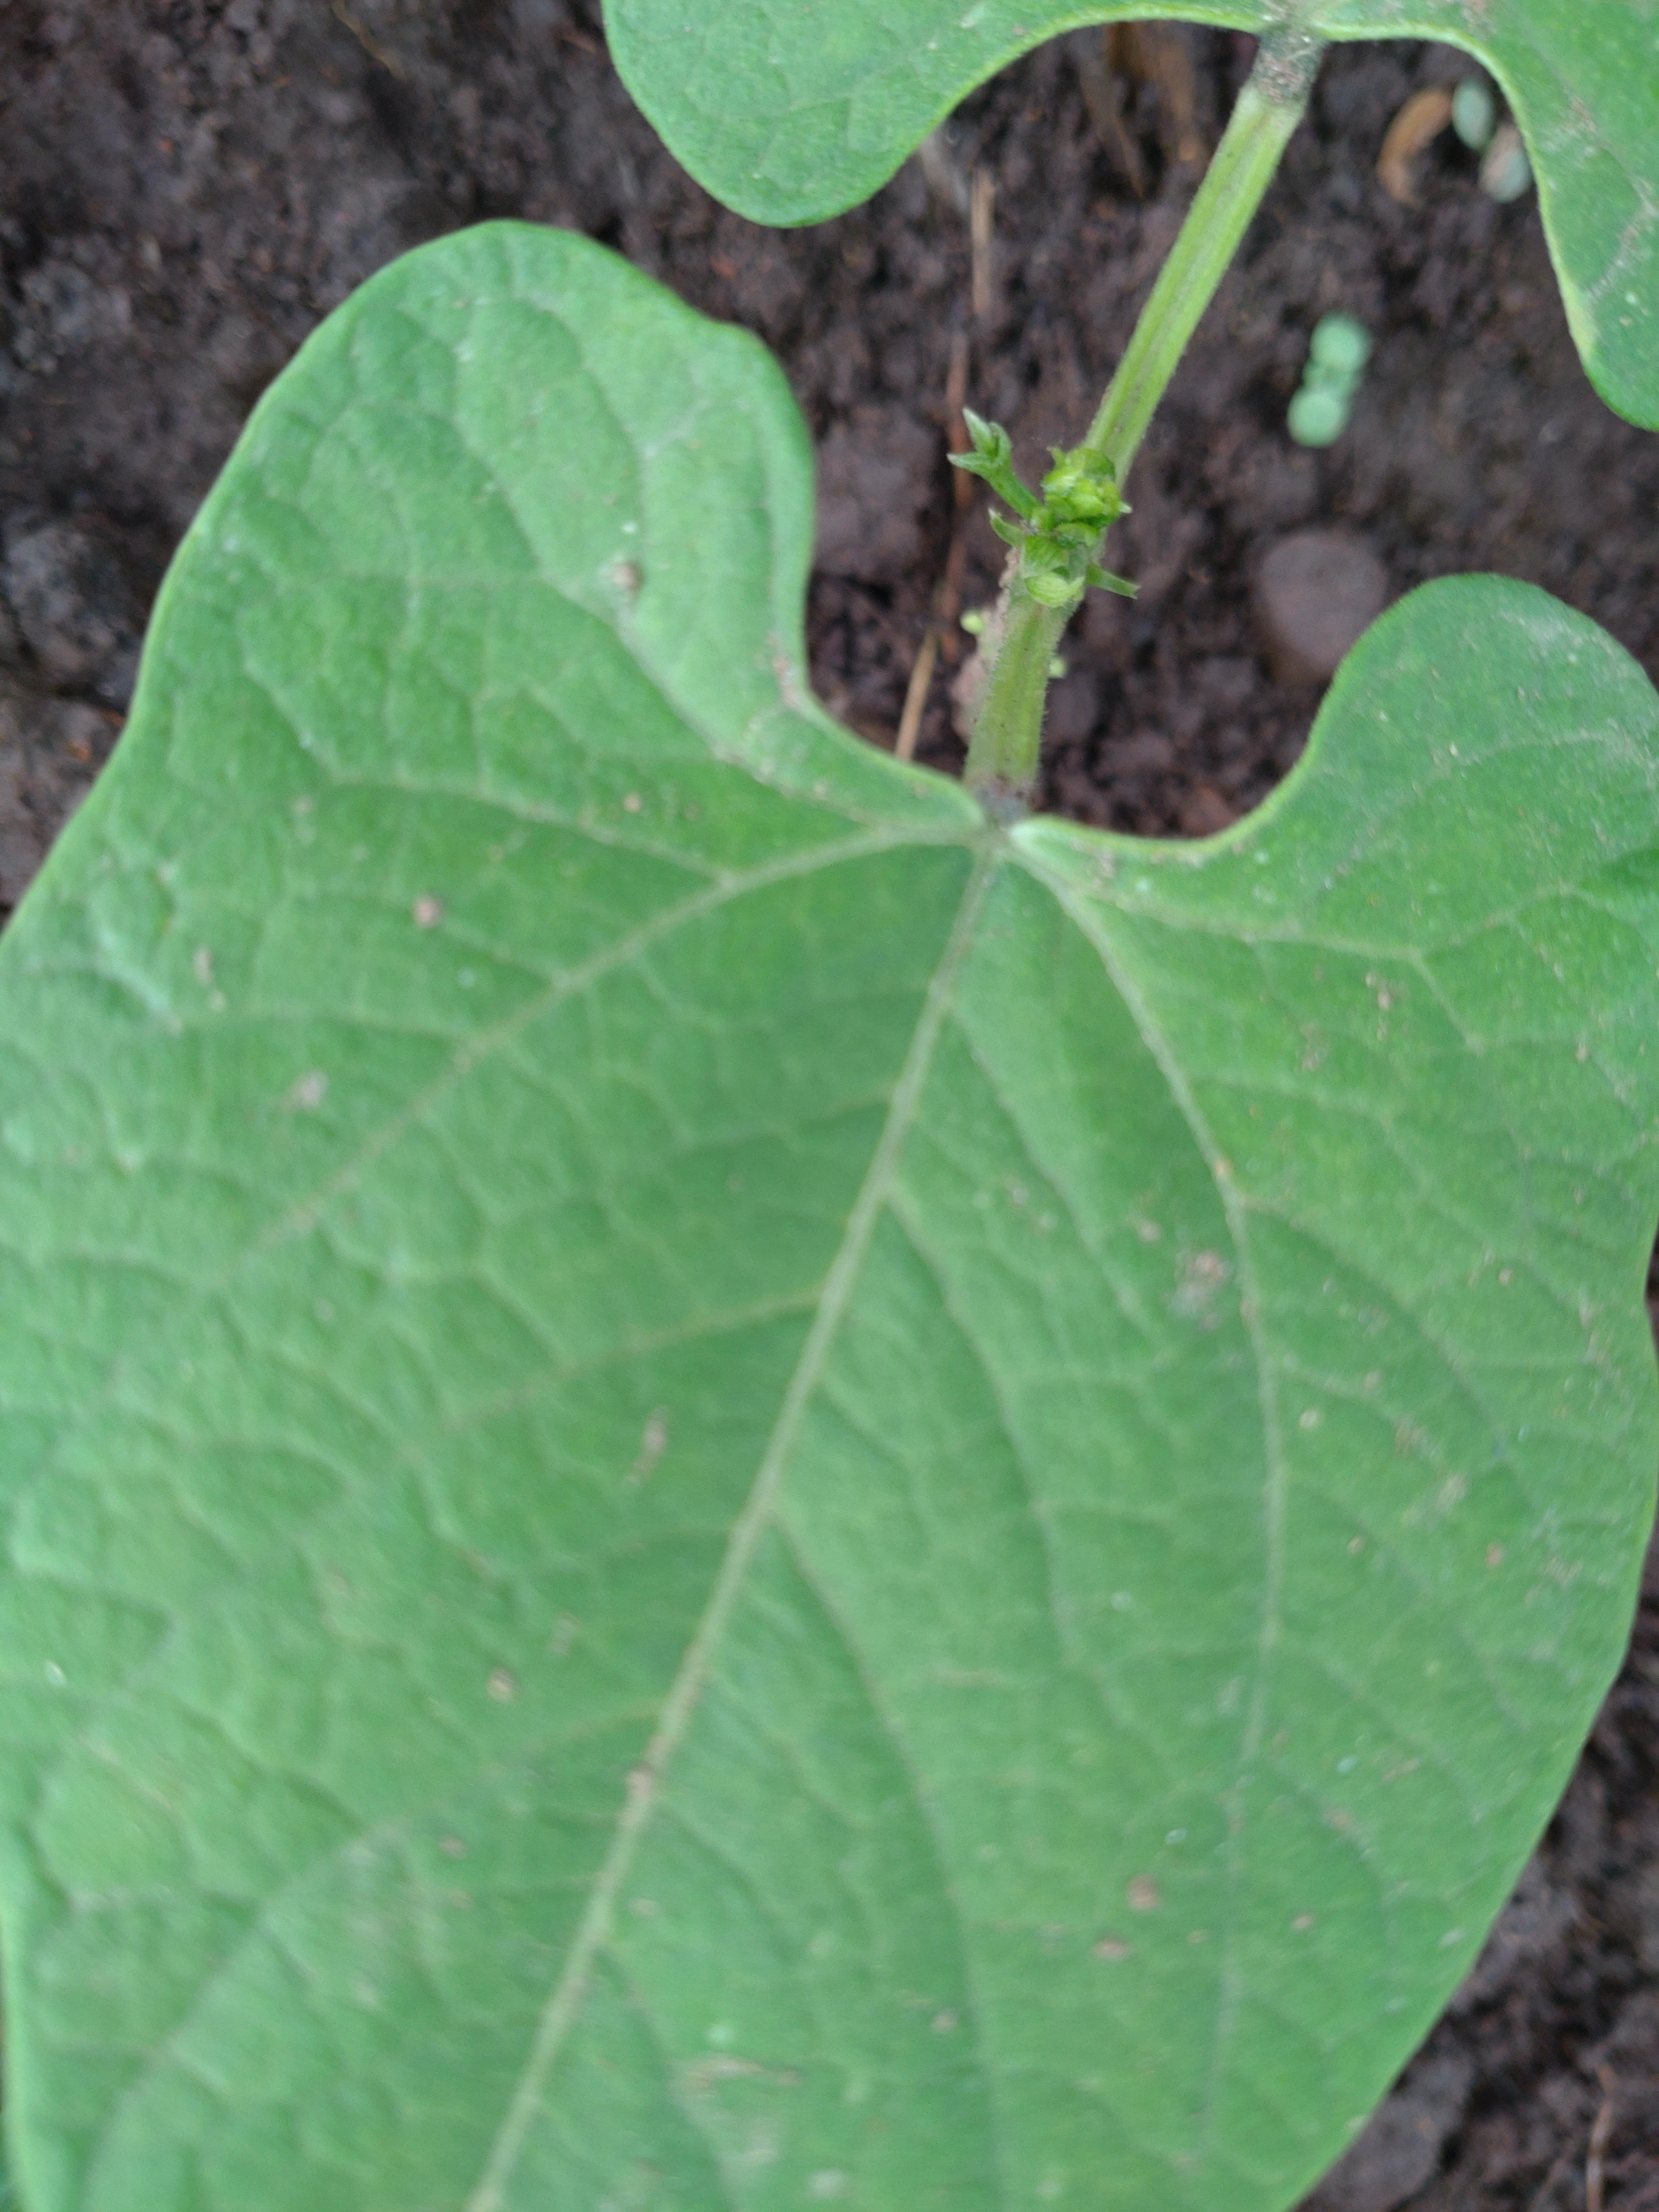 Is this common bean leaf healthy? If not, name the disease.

healthy
